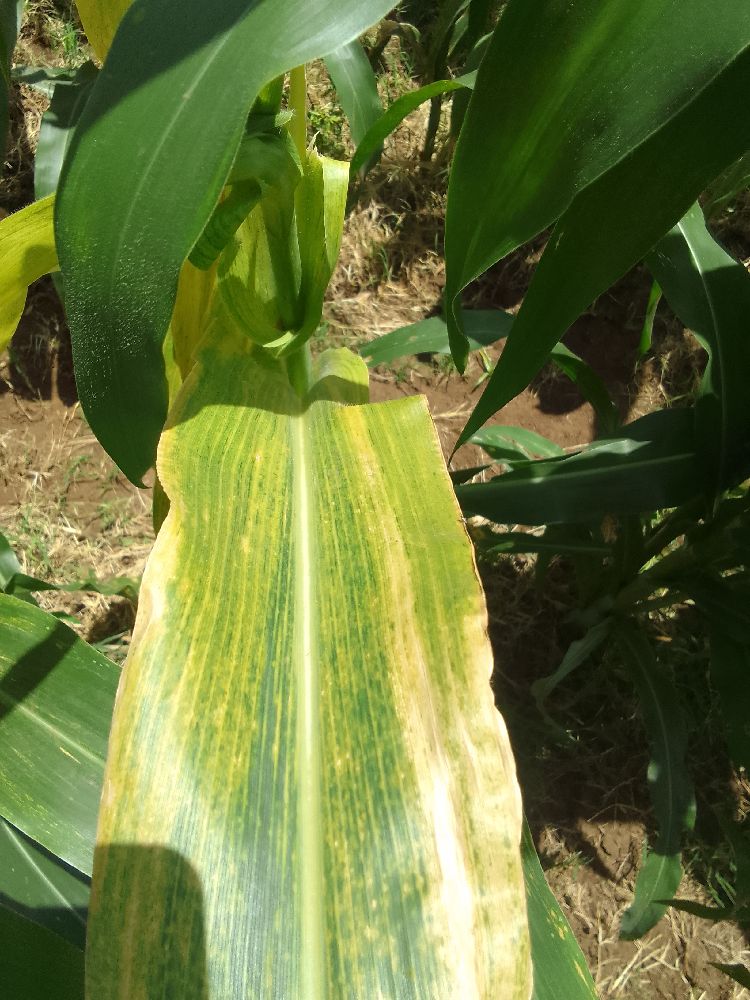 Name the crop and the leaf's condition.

maize, maize lethal necrosis
